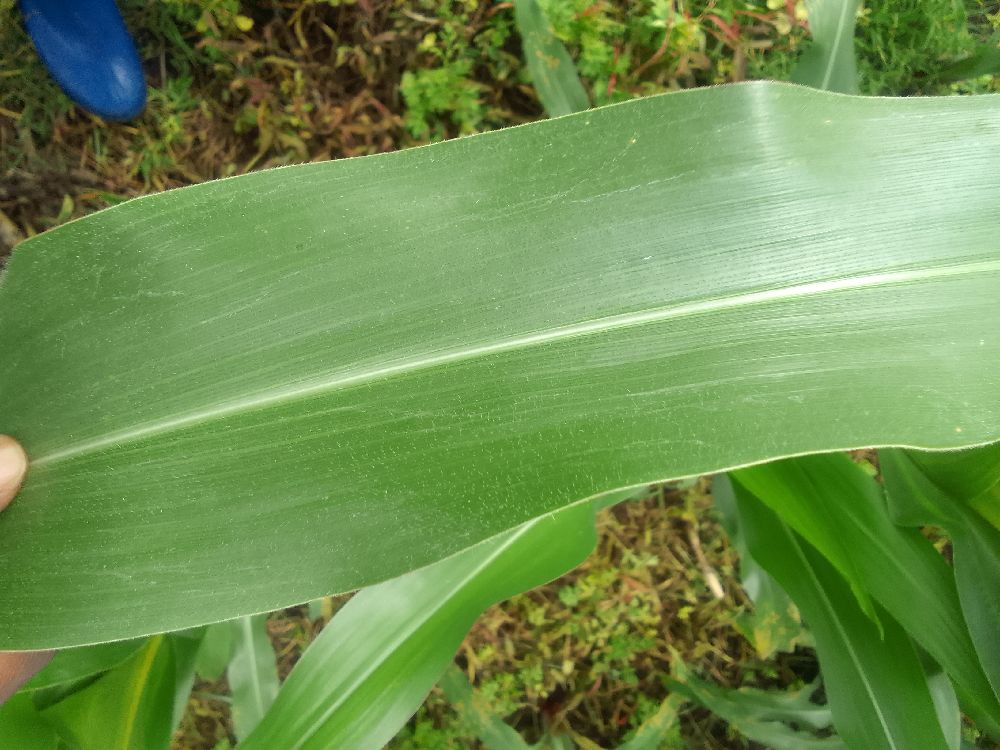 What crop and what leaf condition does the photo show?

maize, healthy
